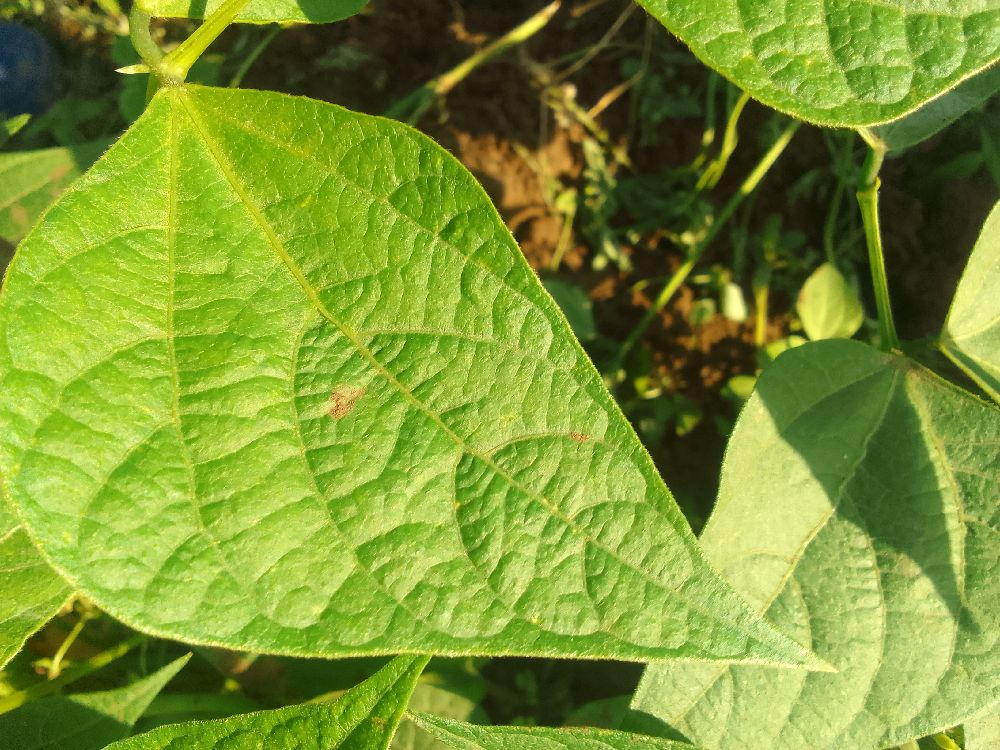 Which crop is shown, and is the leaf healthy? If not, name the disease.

common bean, healthy
